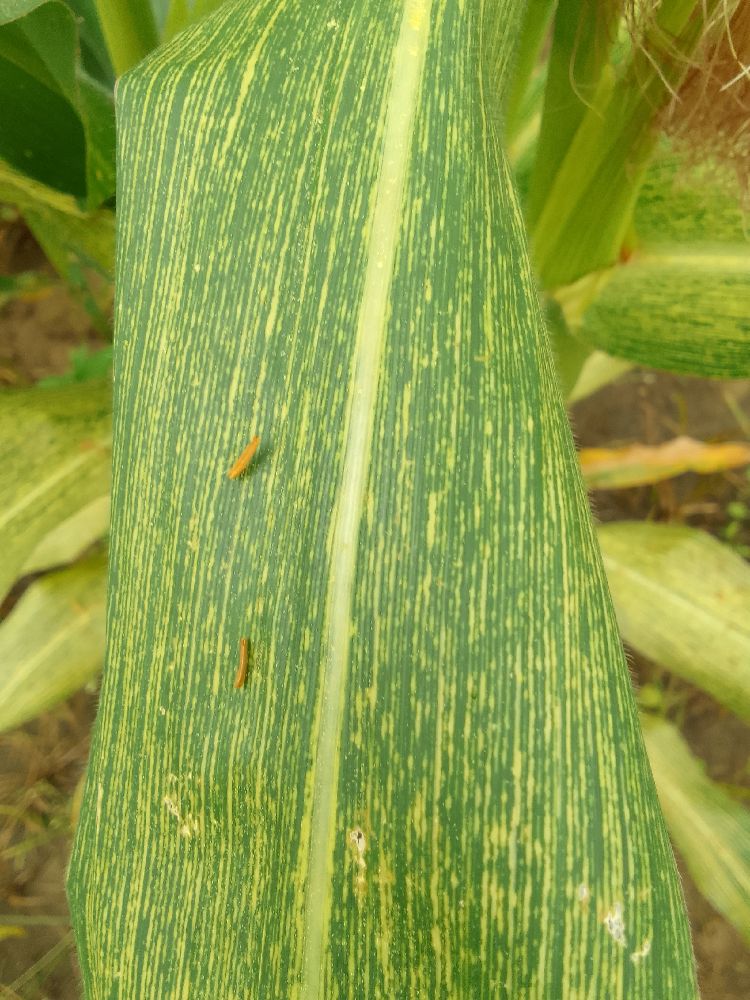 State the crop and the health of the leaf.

maize, maize streak virus
